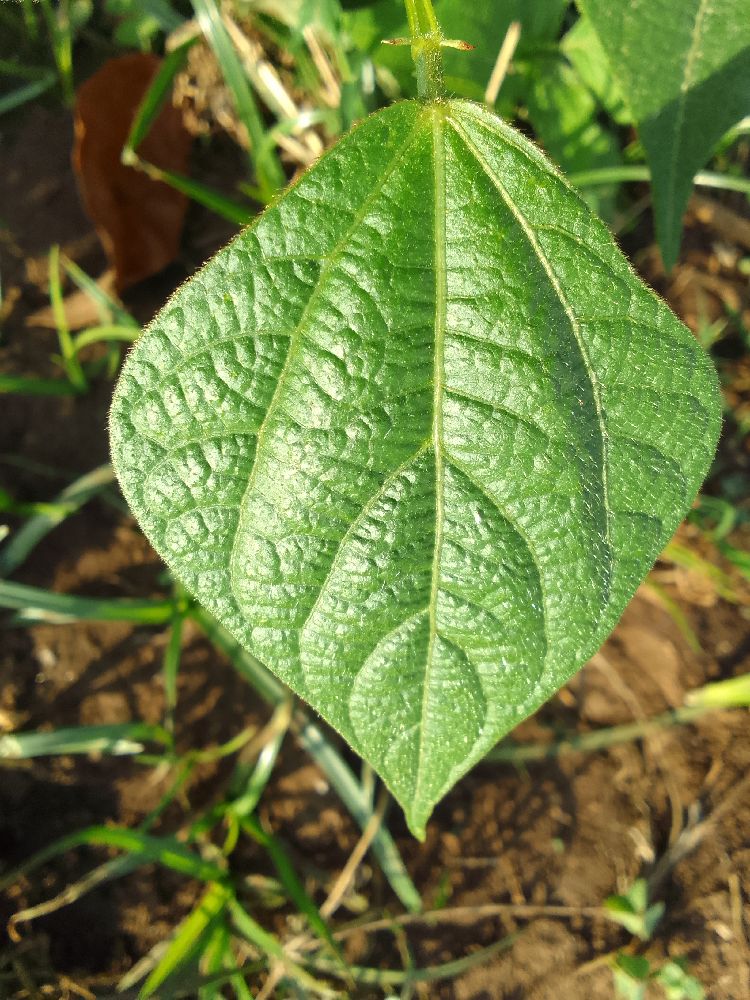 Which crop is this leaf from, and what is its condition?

common bean, healthy
